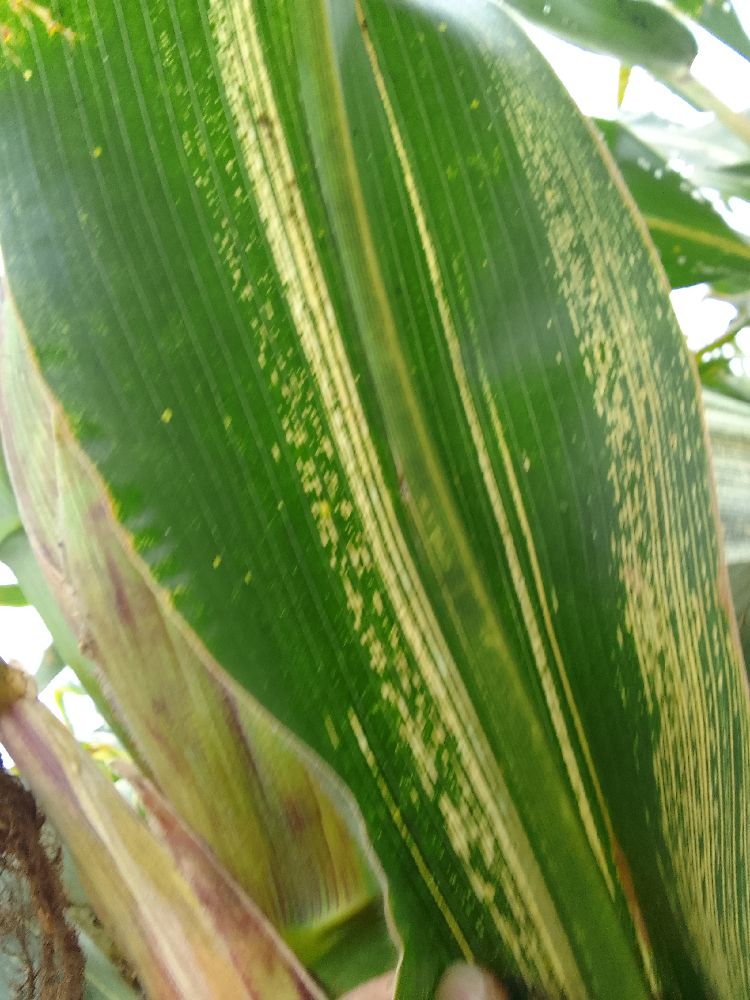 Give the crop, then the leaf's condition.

maize, maize streak virus
